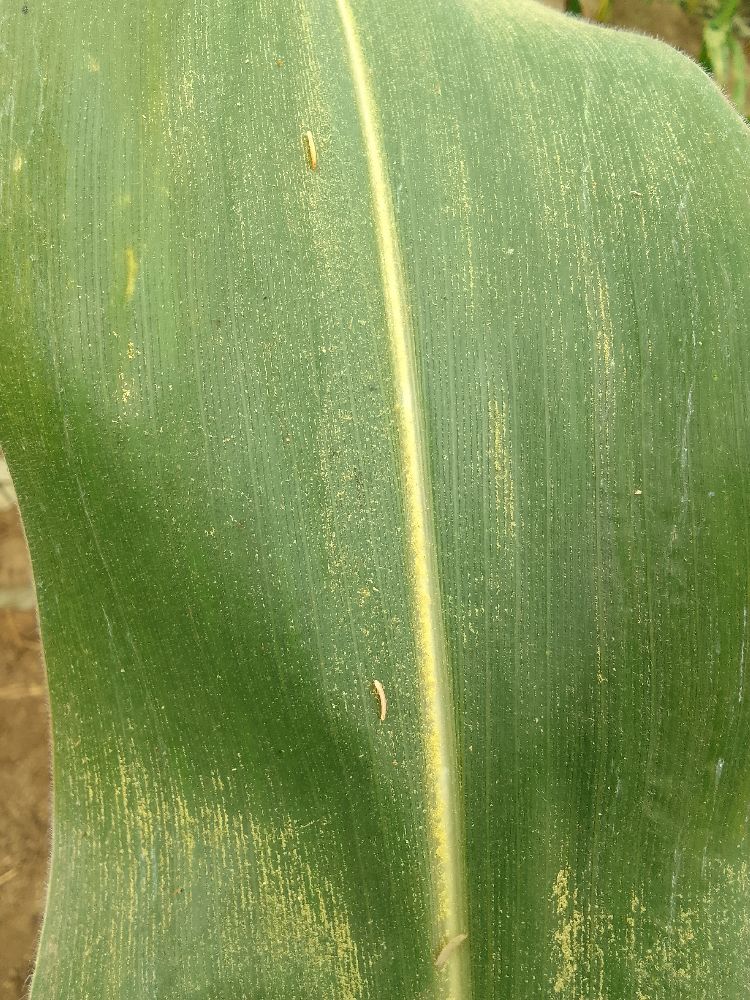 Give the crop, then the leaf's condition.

maize, healthy
